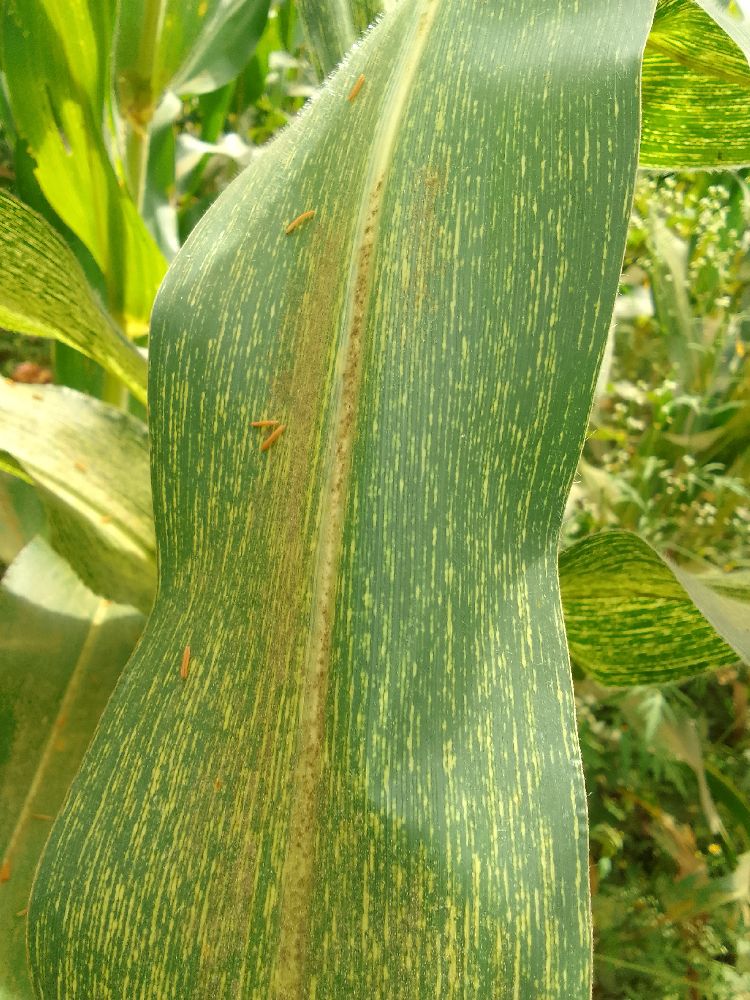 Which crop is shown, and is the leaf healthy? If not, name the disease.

maize, maize streak virus
